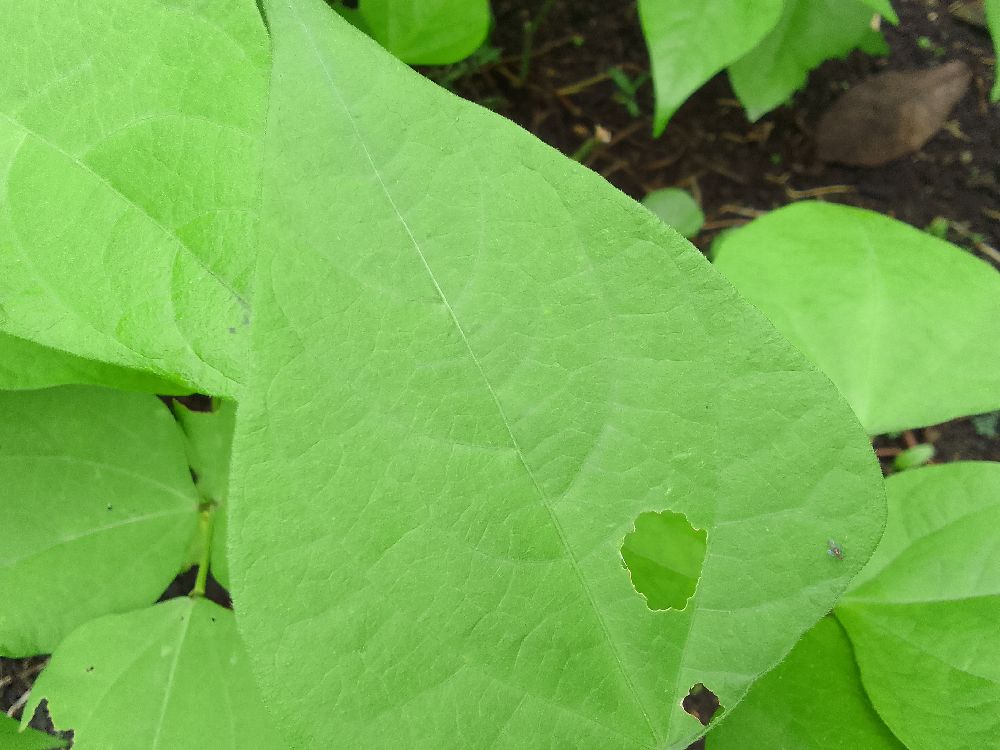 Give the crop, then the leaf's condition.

common bean, healthy
